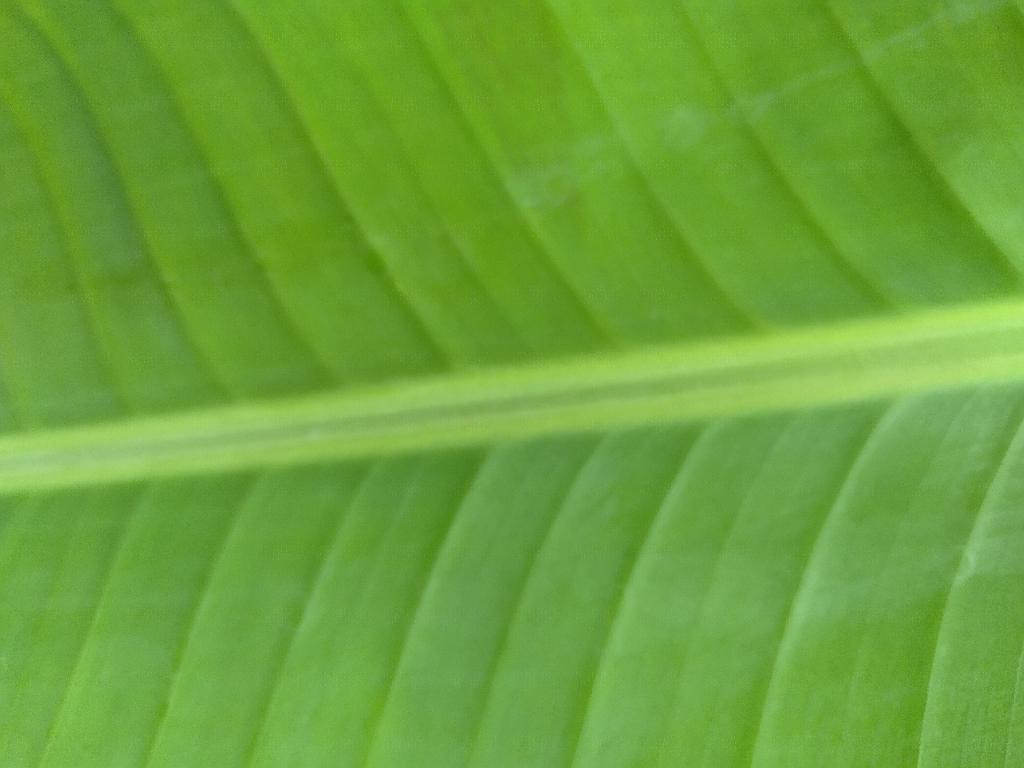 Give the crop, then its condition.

banana, healthy
